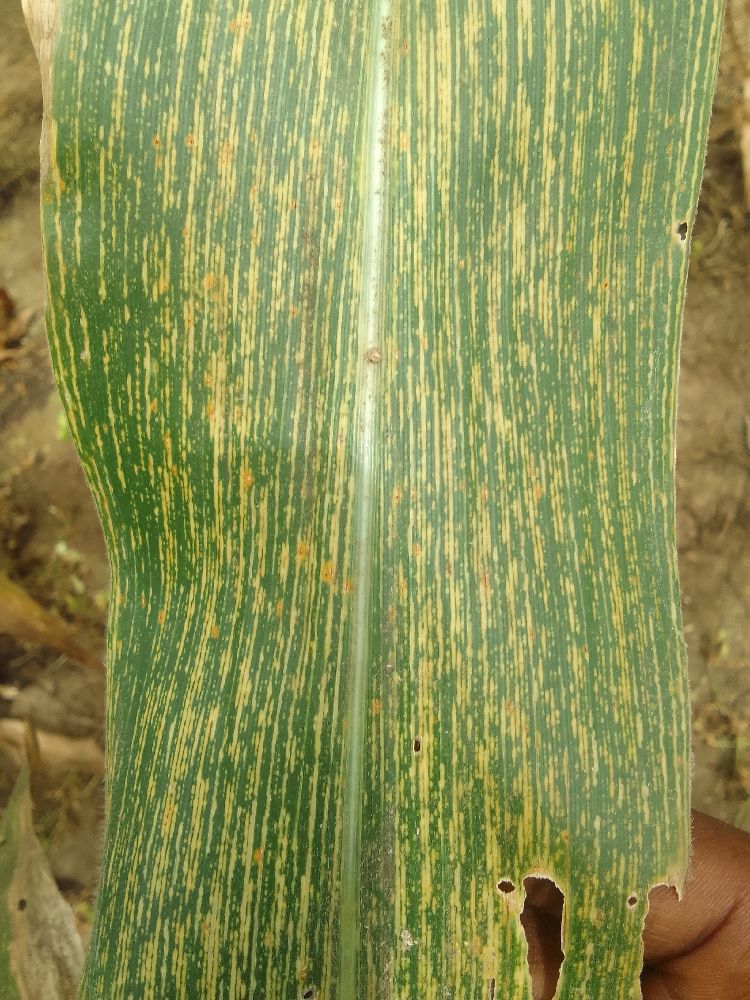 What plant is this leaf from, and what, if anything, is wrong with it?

maize, maize streak virus
